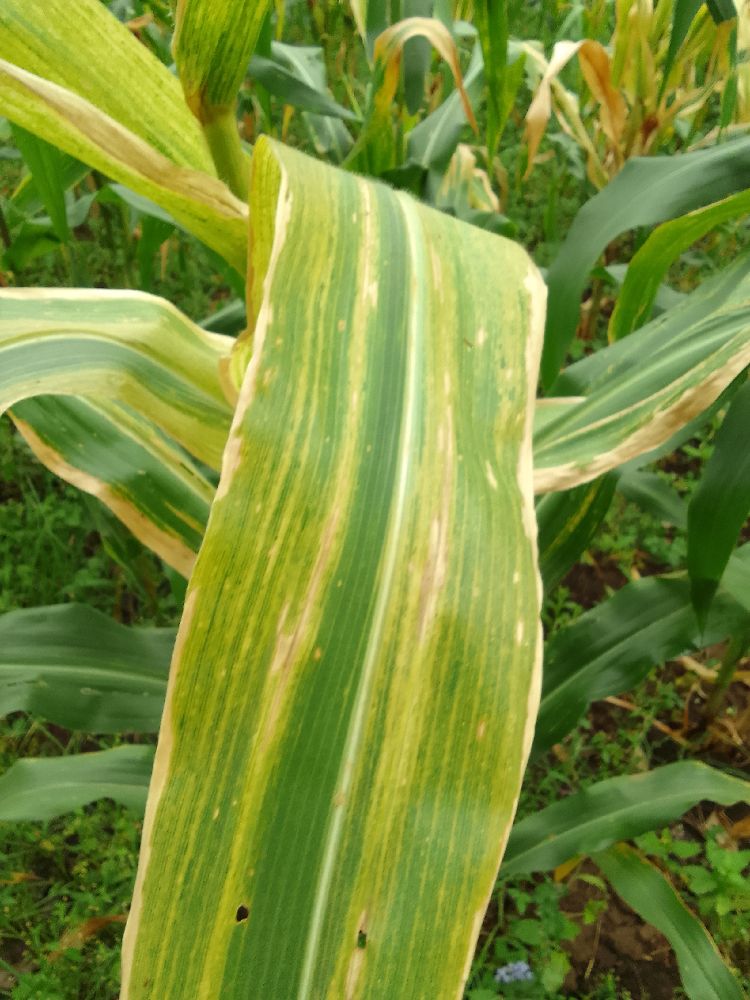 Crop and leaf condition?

maize, maize lethal necrosis
